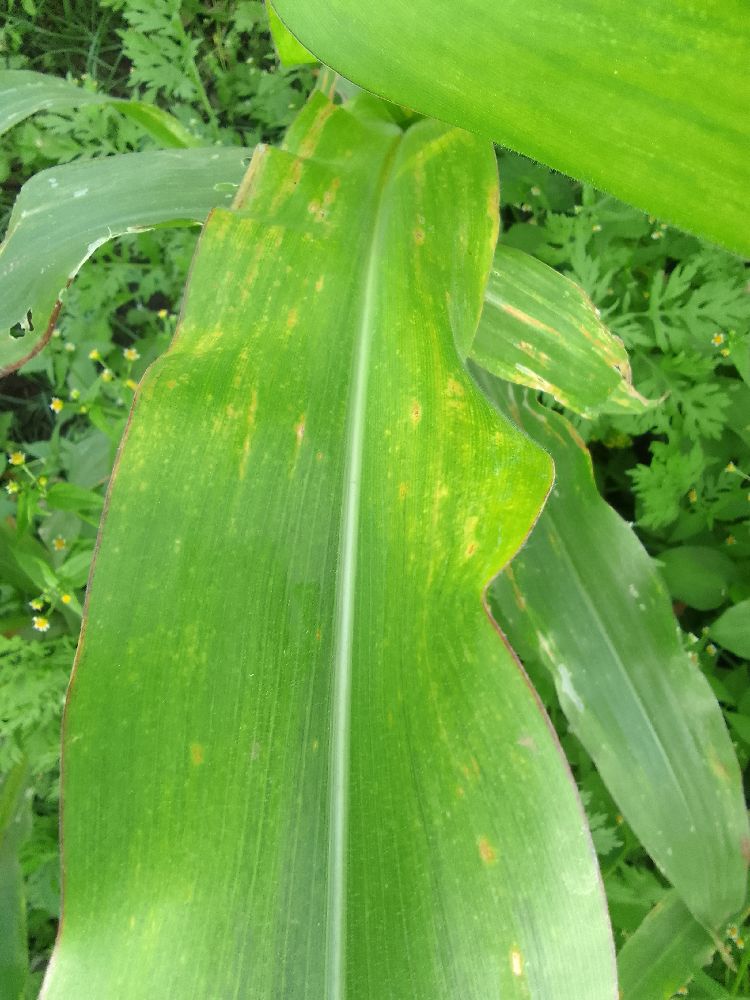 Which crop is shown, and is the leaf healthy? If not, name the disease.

maize, maize lethal necrosis
